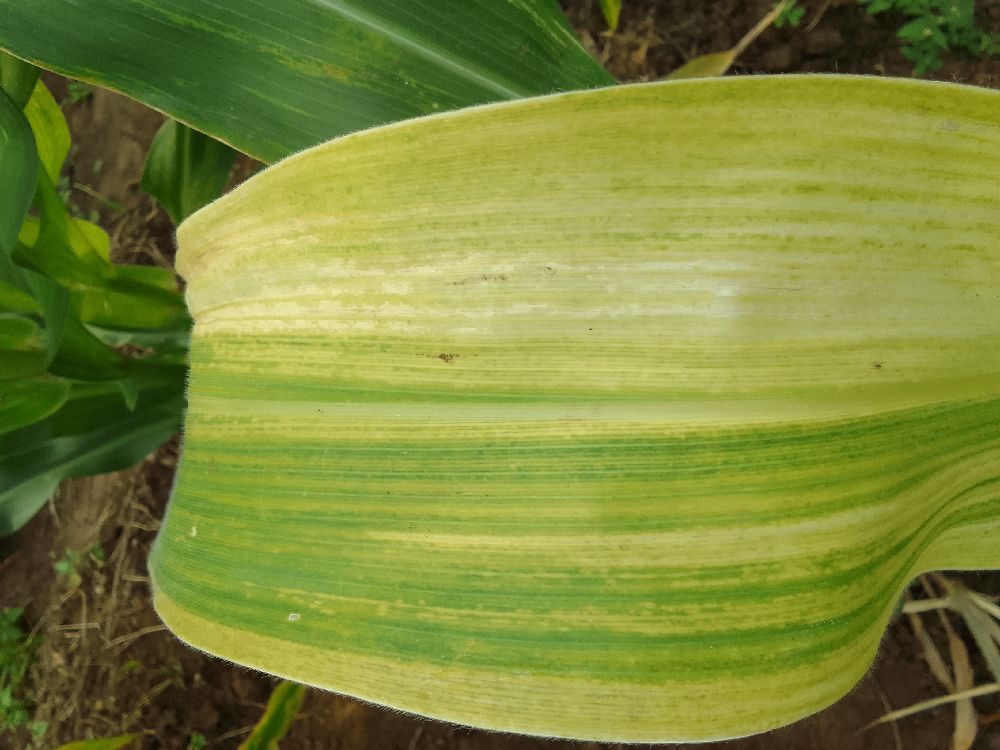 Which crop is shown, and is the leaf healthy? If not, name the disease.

maize, maize lethal necrosis
